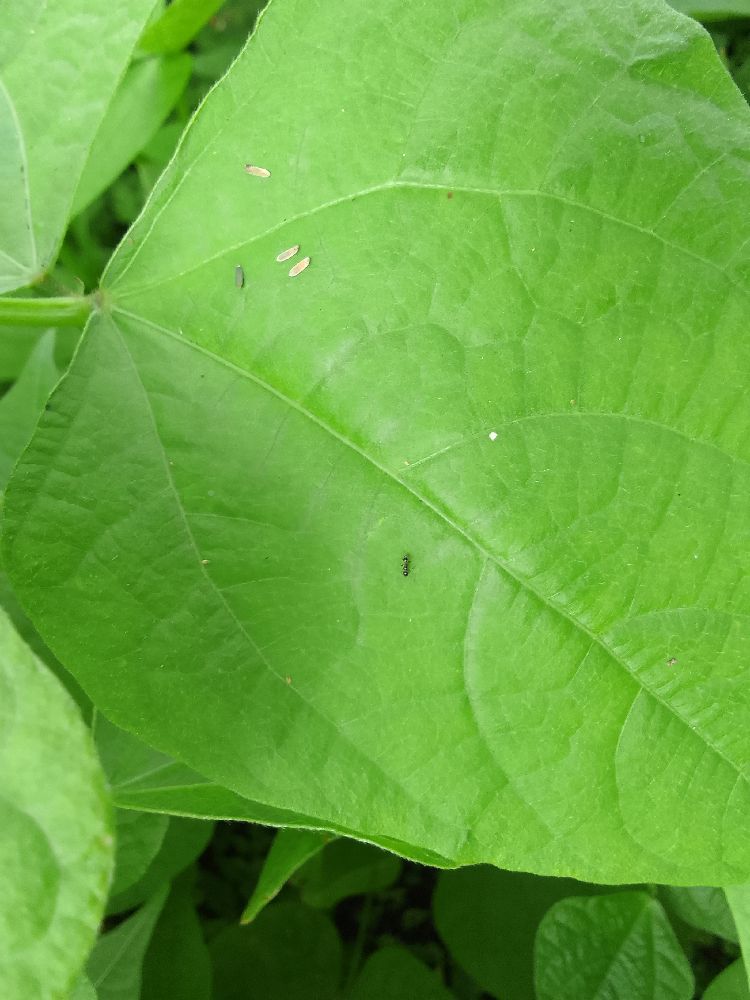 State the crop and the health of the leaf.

common bean, healthy
